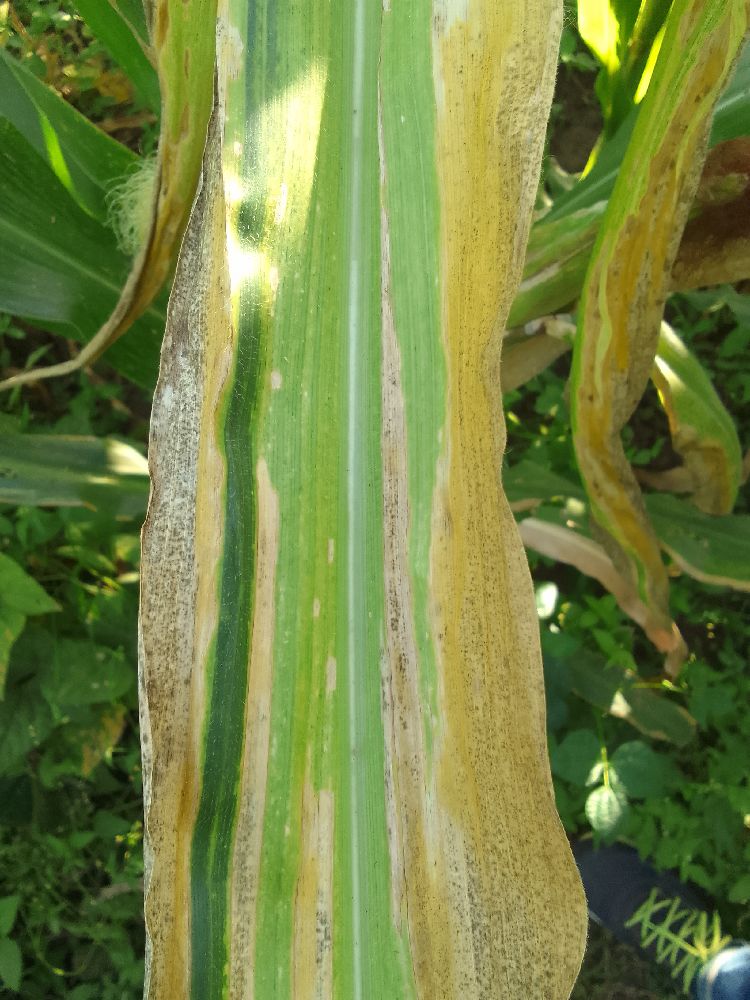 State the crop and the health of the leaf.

maize, maize lethal necrosis
